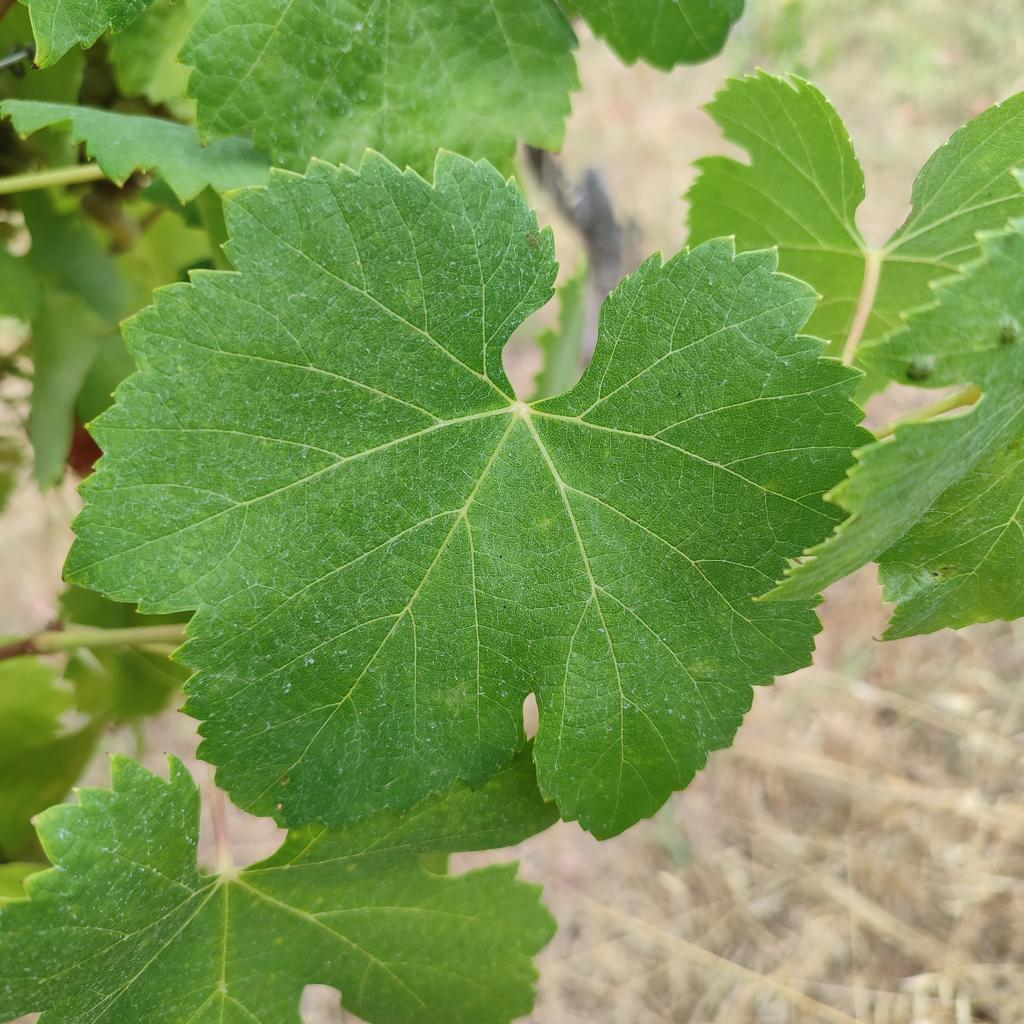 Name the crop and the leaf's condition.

grapevine, healthy
